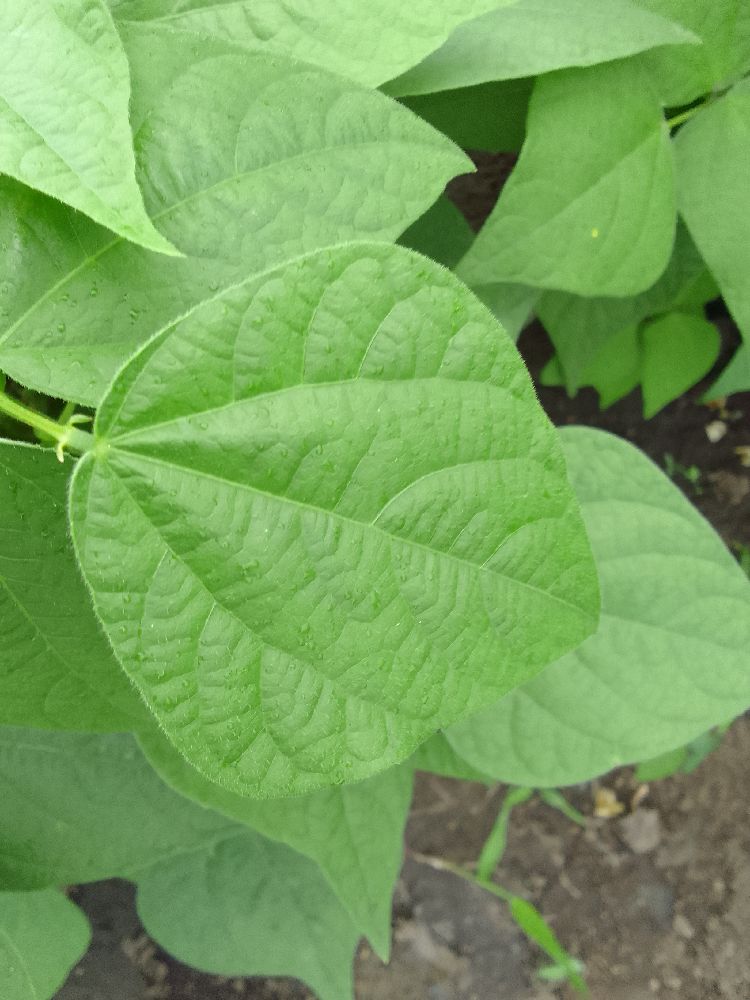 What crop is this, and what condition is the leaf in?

common bean, healthy
